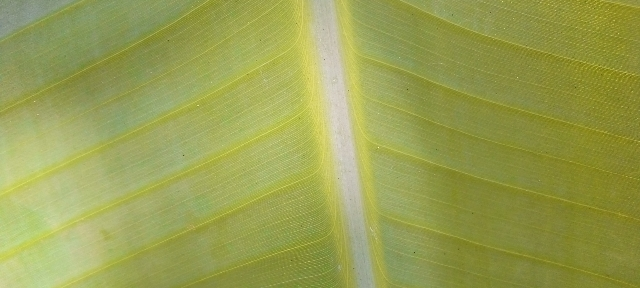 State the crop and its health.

banana, healthy
